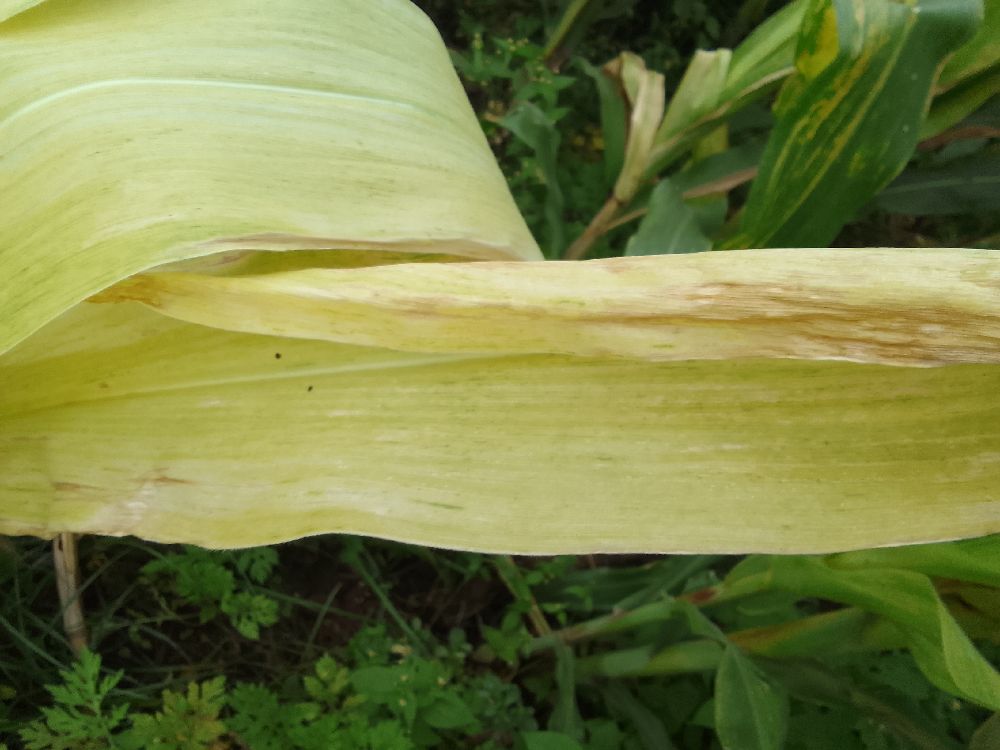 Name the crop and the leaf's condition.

maize, maize lethal necrosis
